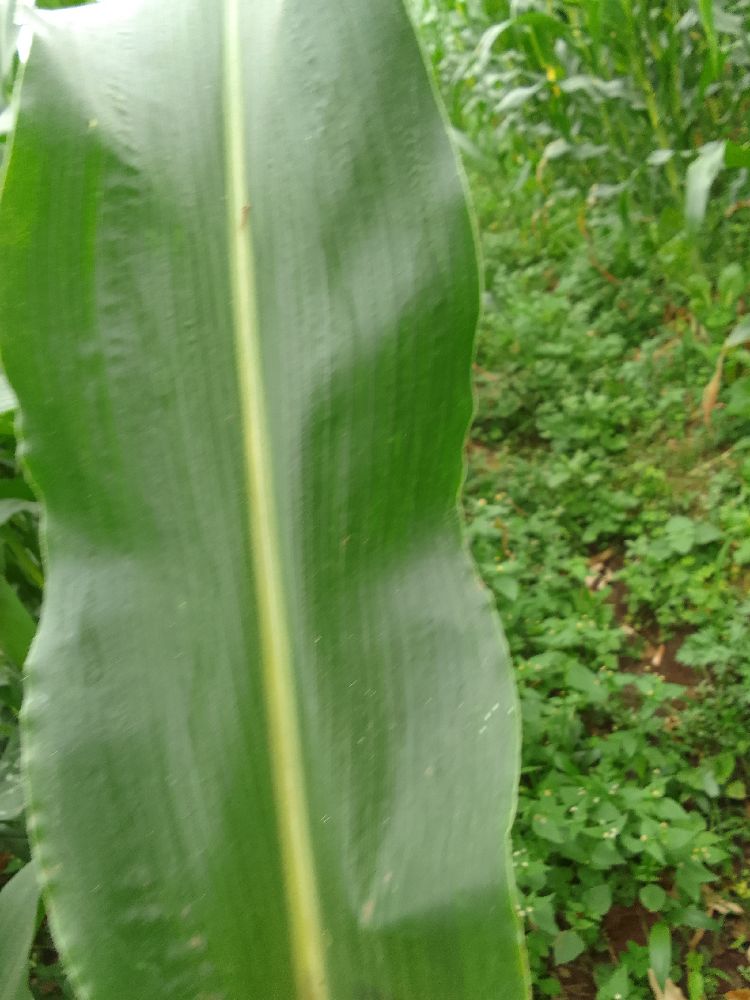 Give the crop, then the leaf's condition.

maize, healthy
